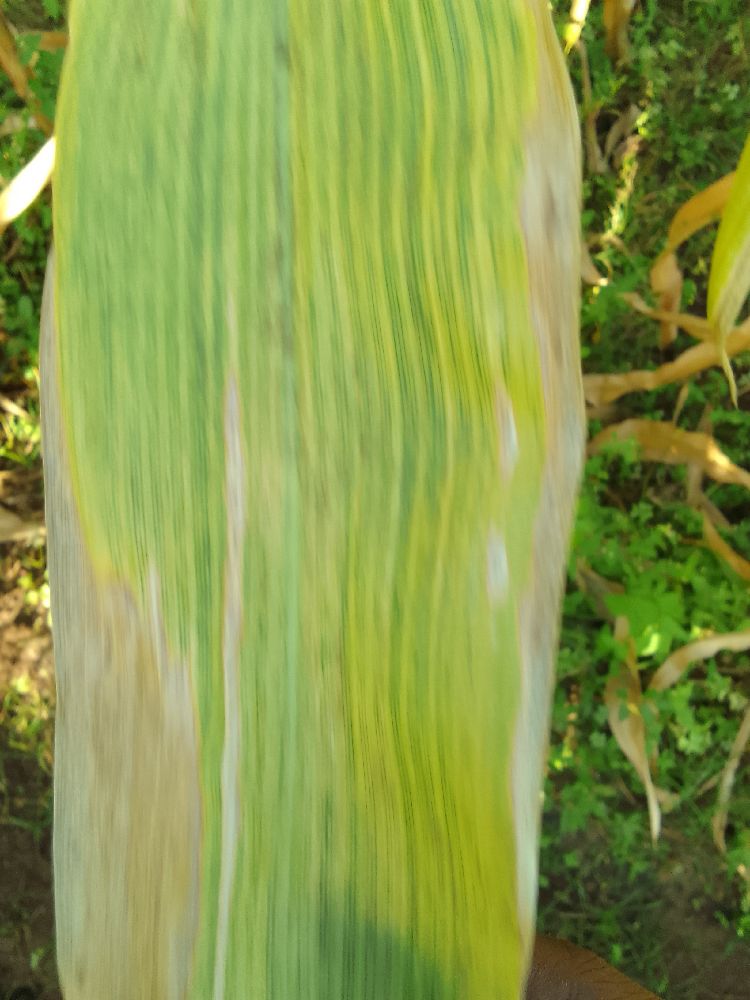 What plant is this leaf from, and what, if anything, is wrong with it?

maize, maize lethal necrosis
